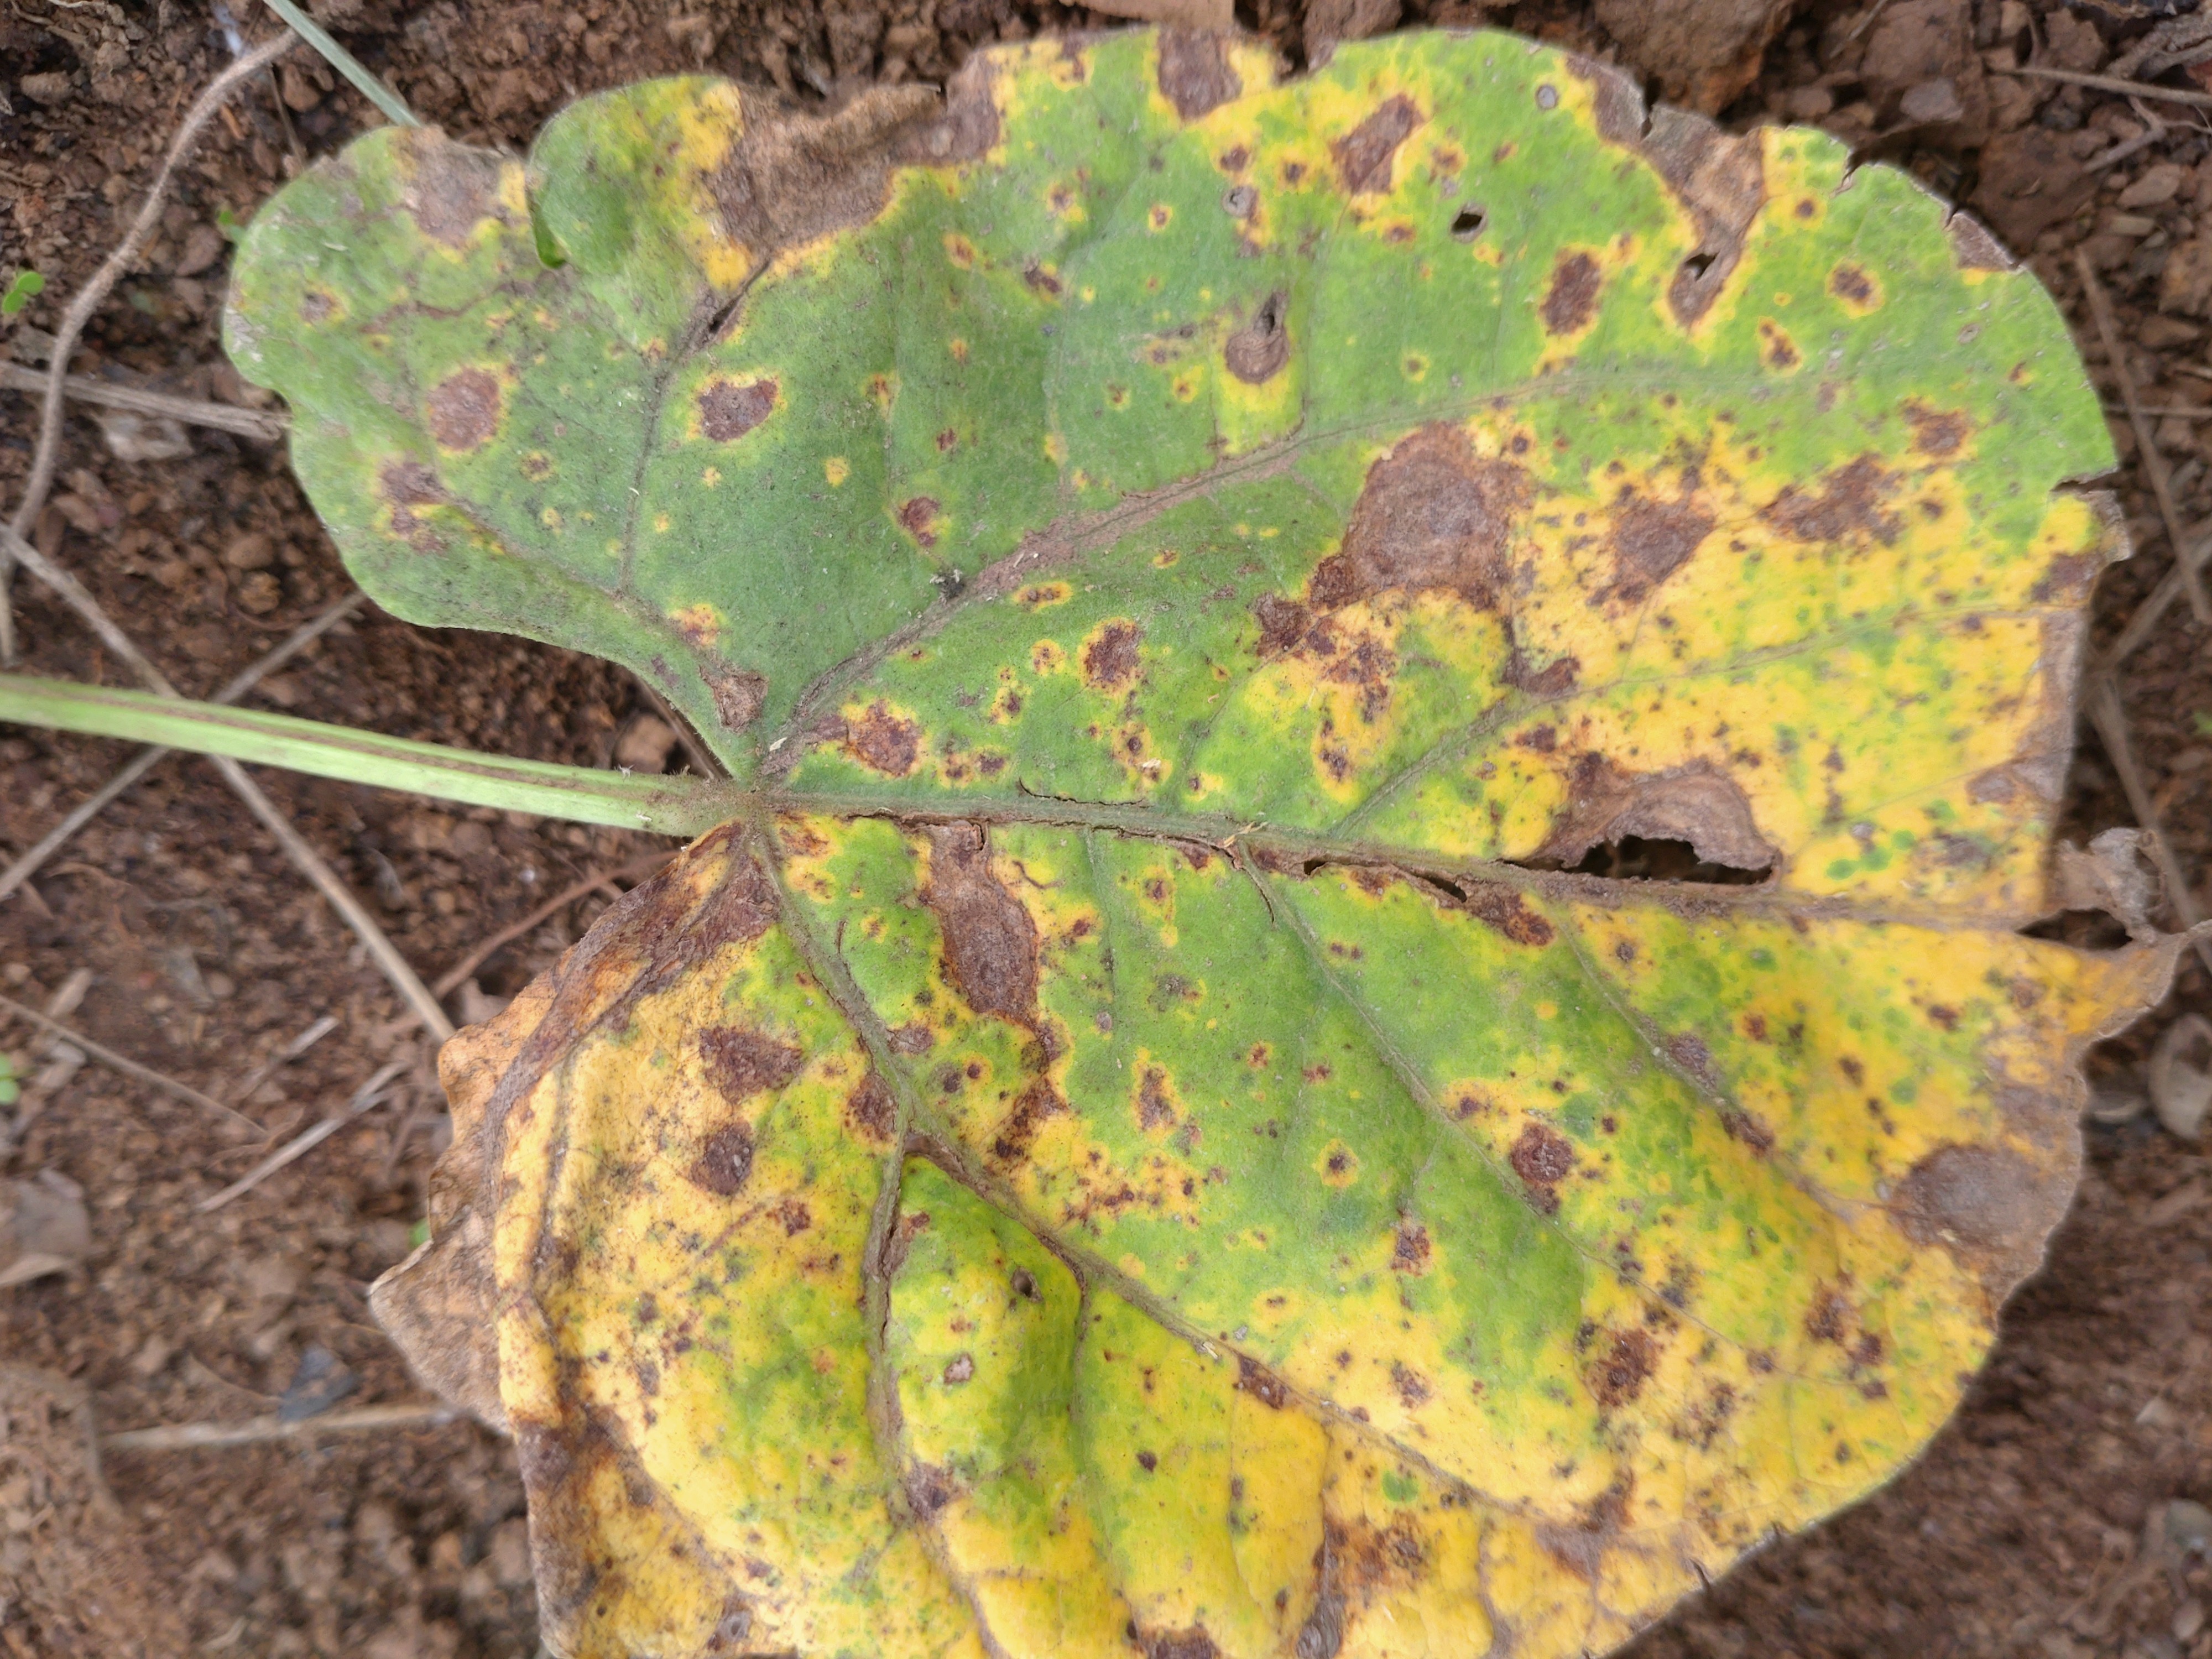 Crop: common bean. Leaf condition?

rust
